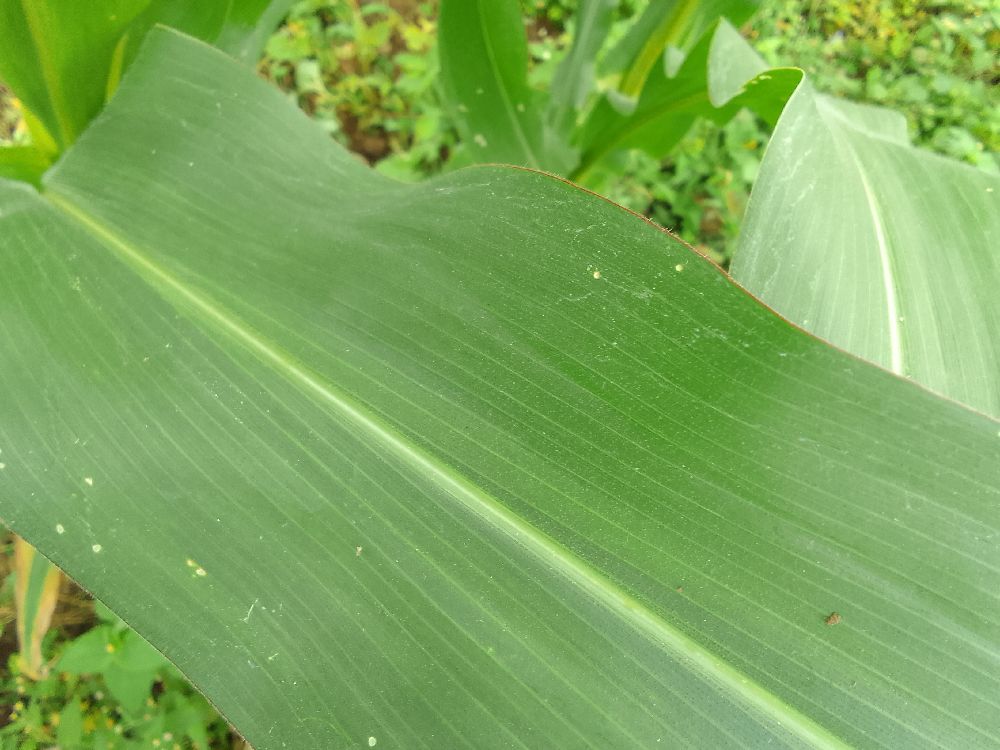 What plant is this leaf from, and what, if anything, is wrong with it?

maize, healthy
